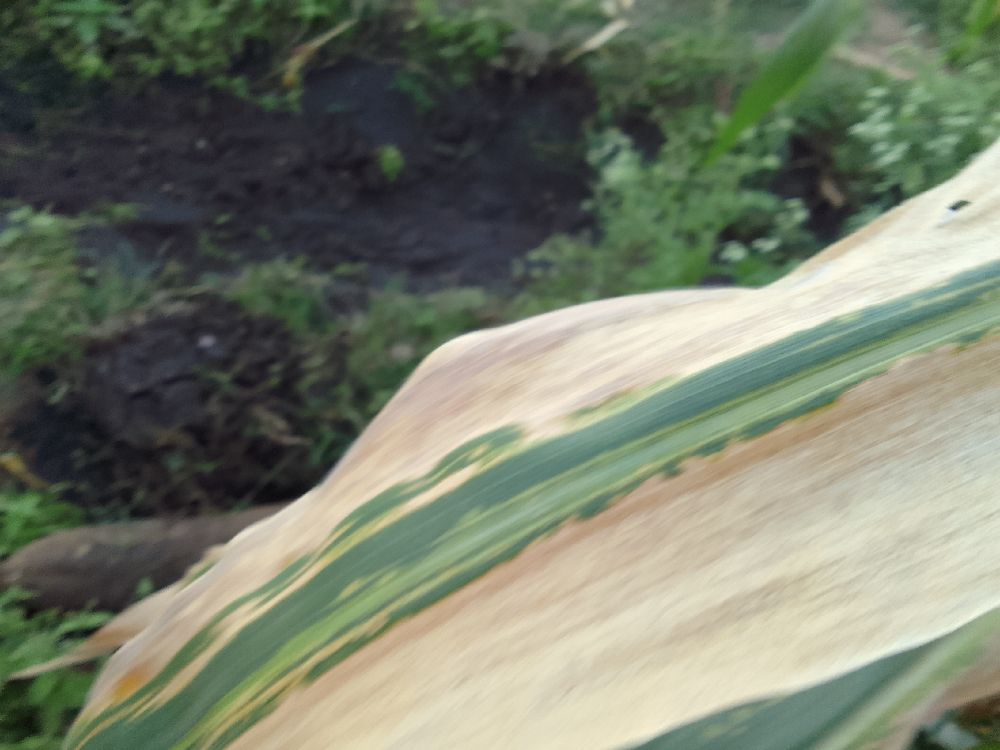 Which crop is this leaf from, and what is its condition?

maize, maize lethal necrosis
